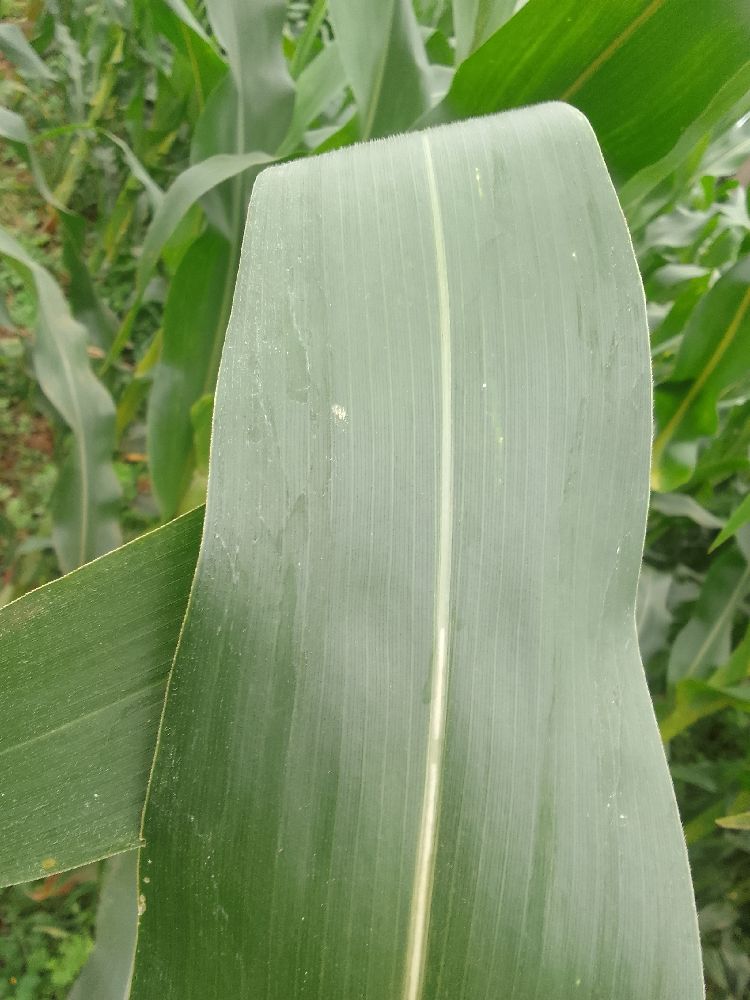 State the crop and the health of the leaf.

maize, healthy
